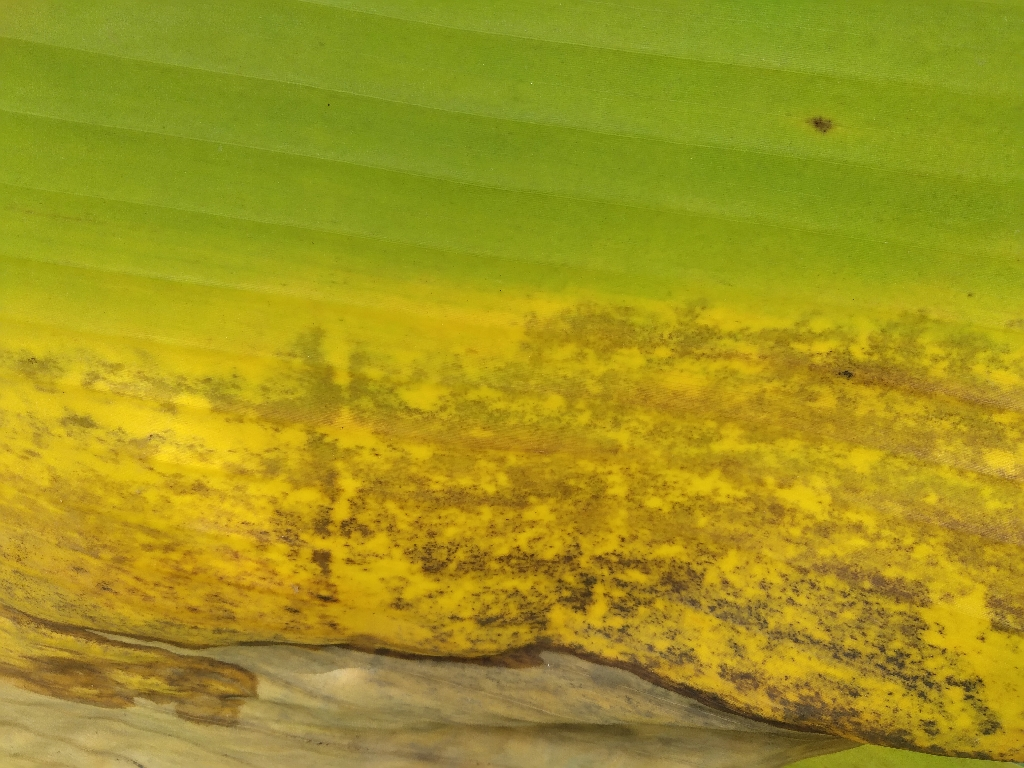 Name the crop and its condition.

banana, black sigatoka
